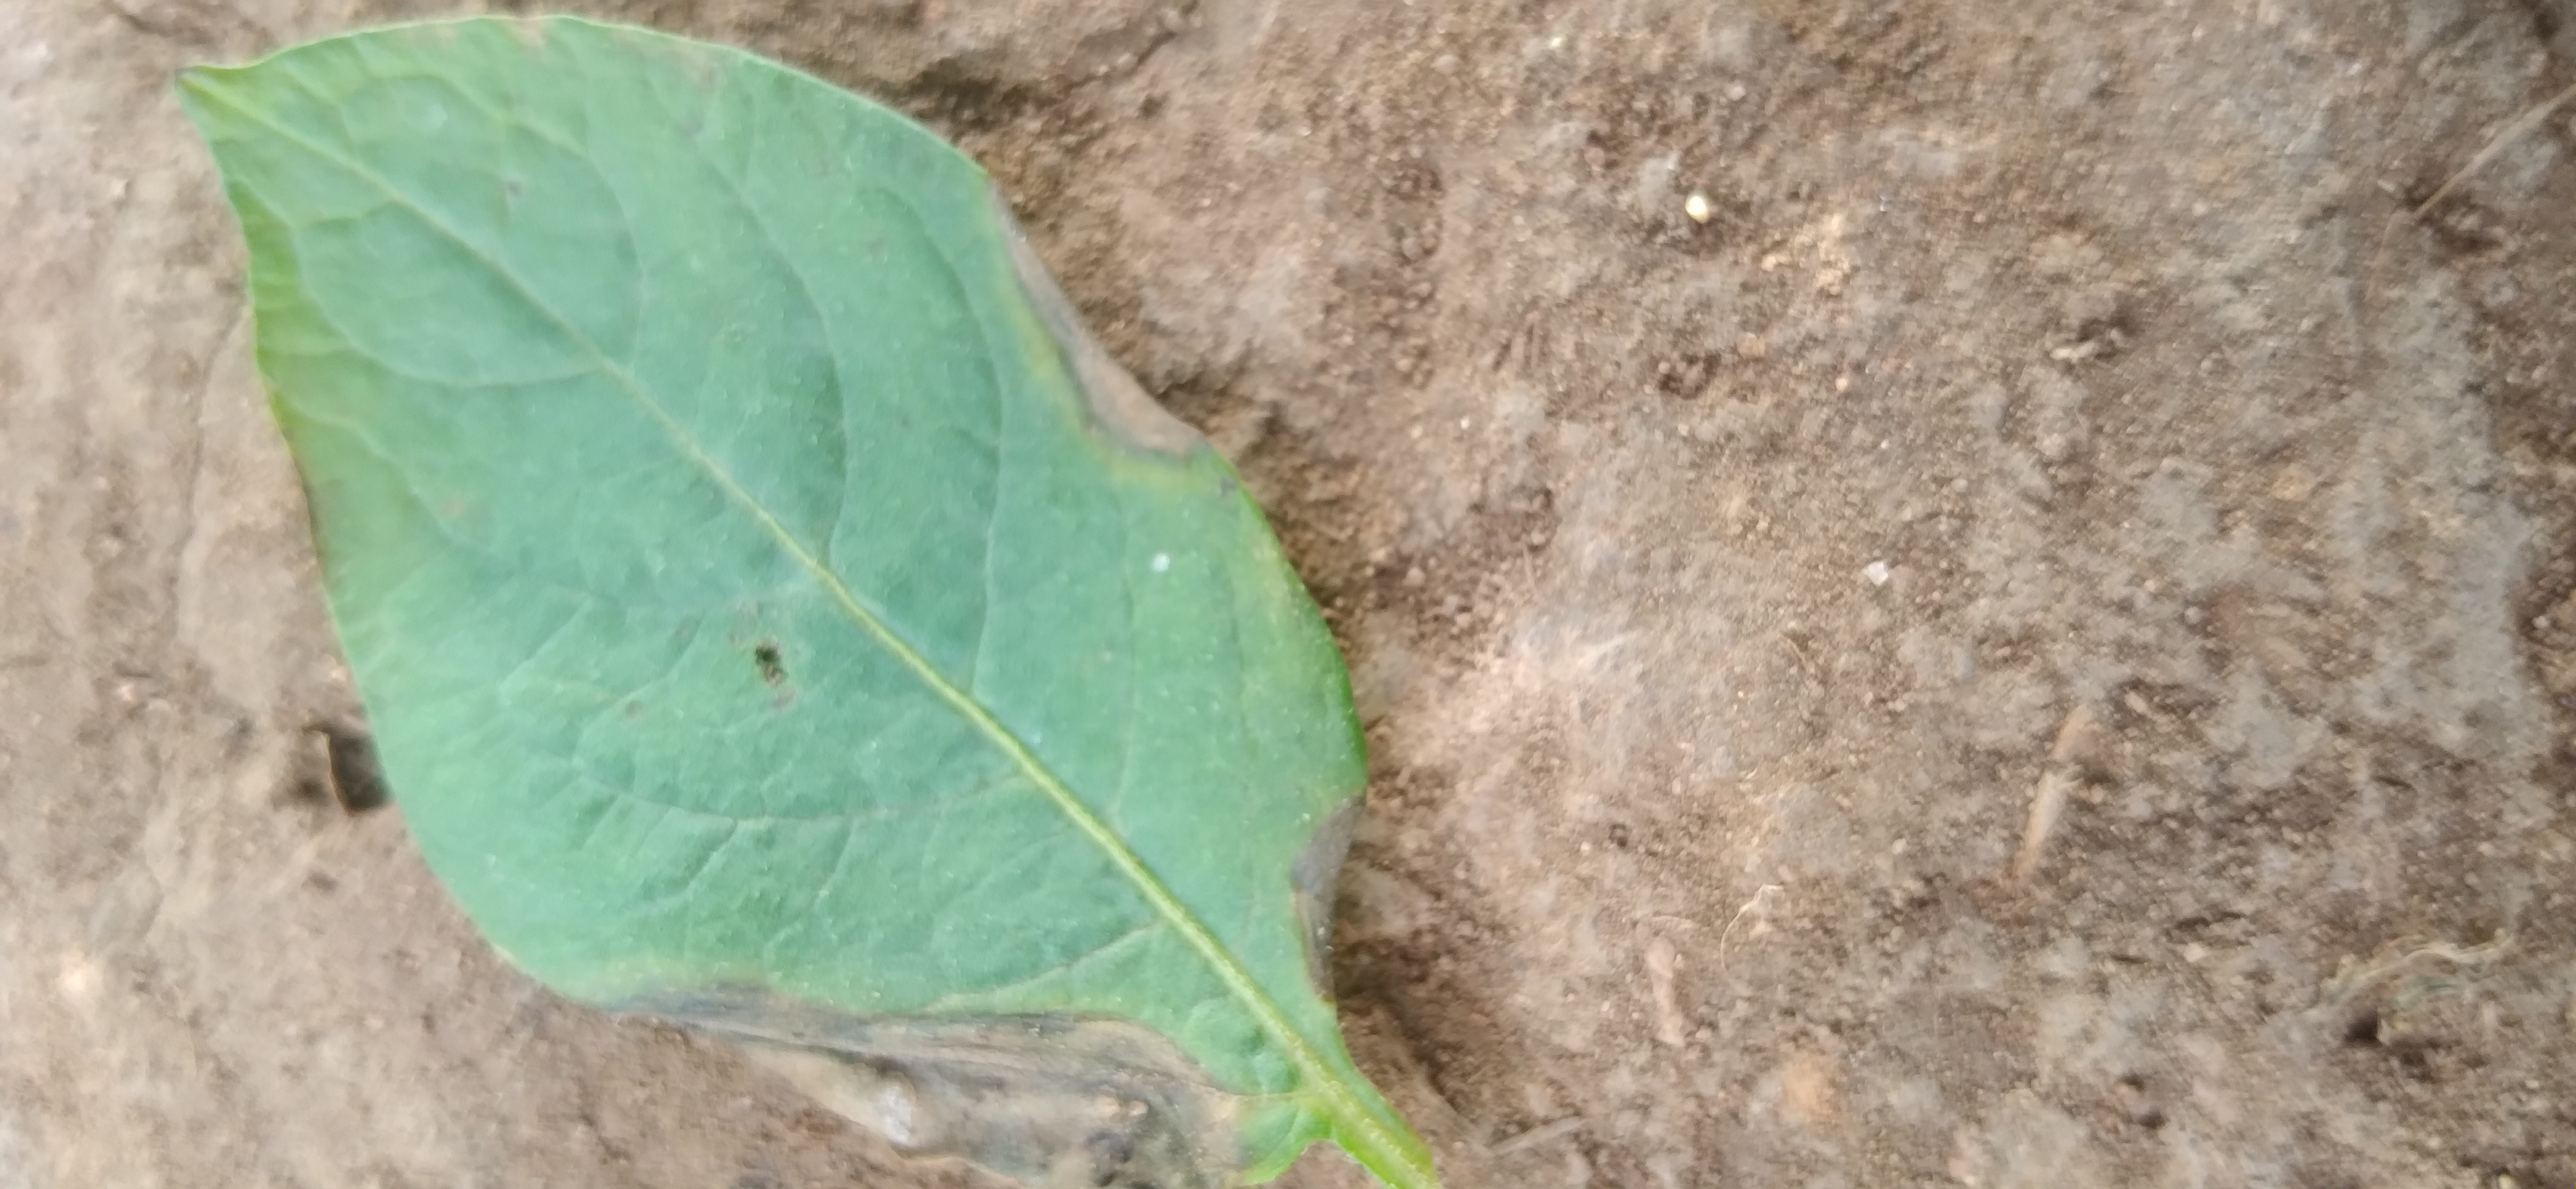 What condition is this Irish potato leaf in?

early blight
